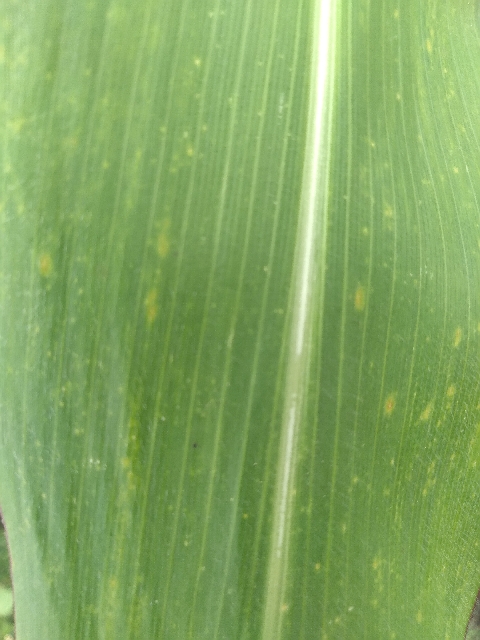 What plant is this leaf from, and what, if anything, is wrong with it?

maize, maize lethal necrosis
